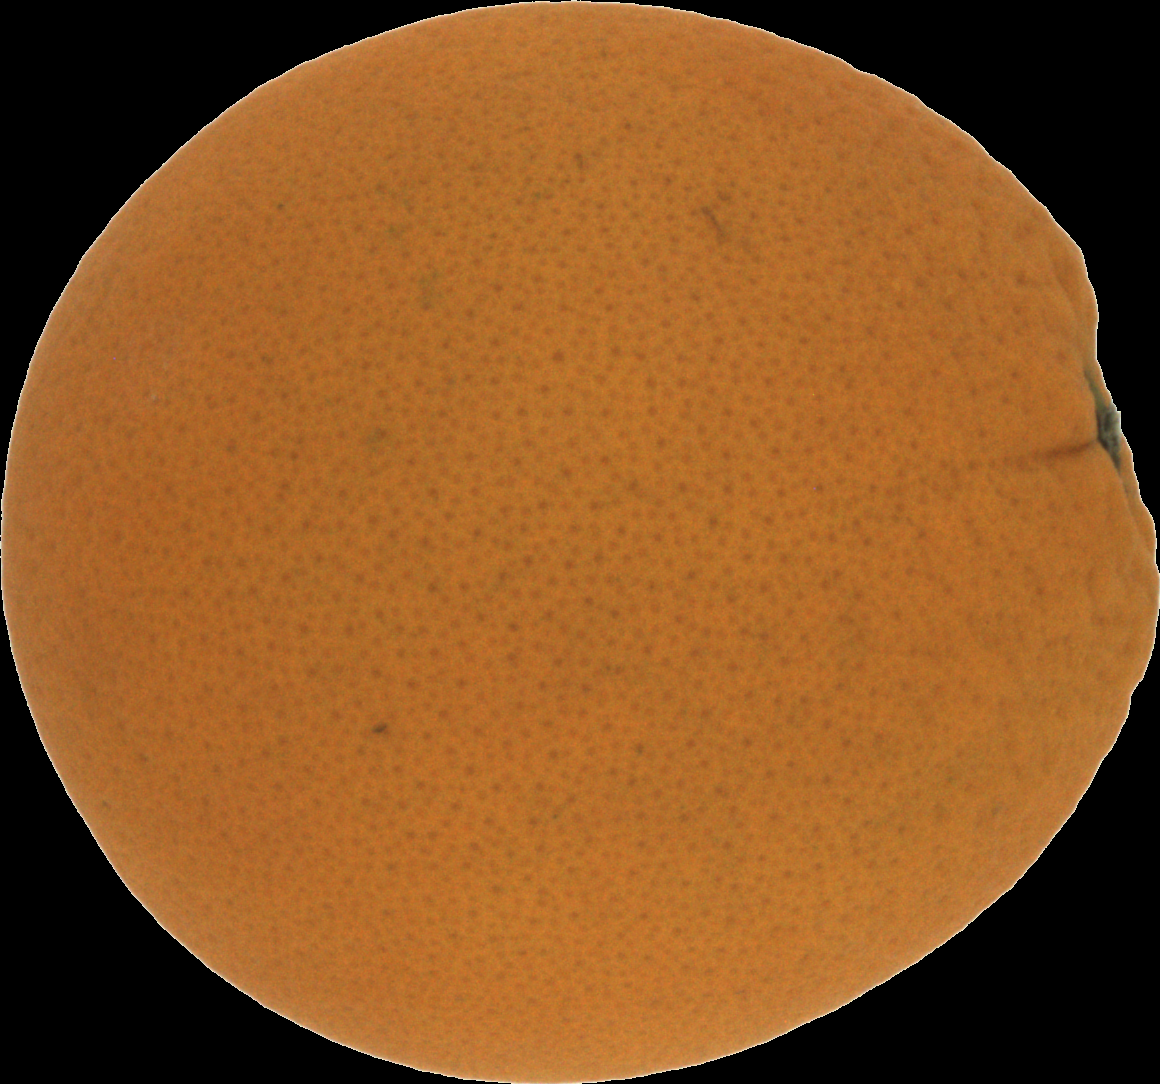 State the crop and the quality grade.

orange, good
